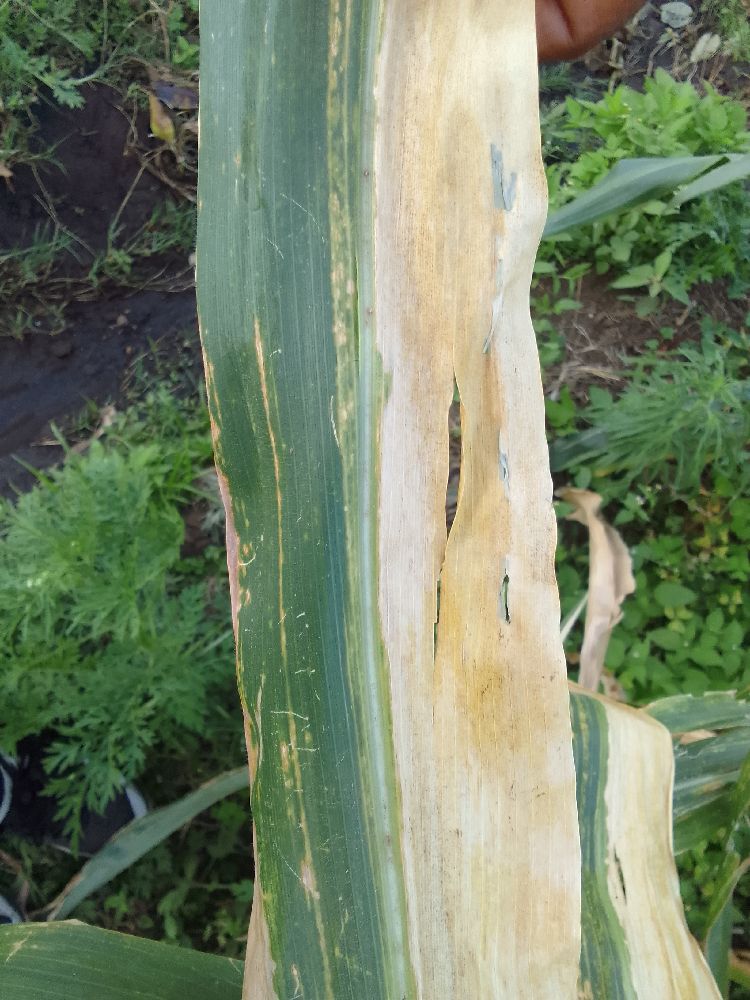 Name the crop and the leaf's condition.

maize, maize lethal necrosis
